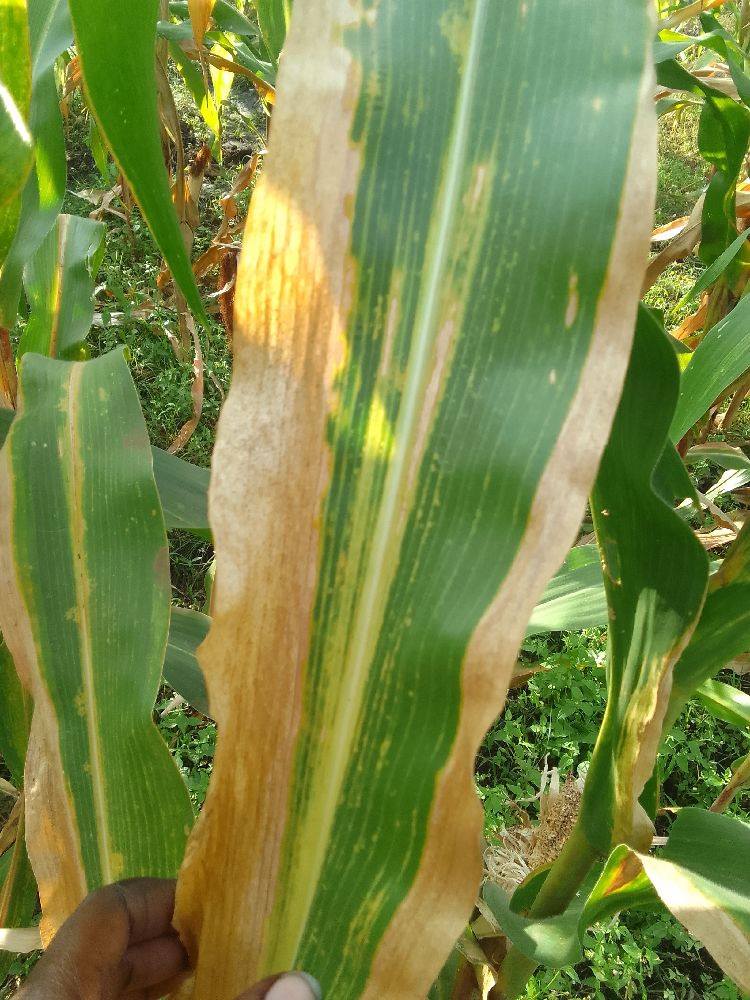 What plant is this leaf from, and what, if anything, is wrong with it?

maize, maize lethal necrosis
